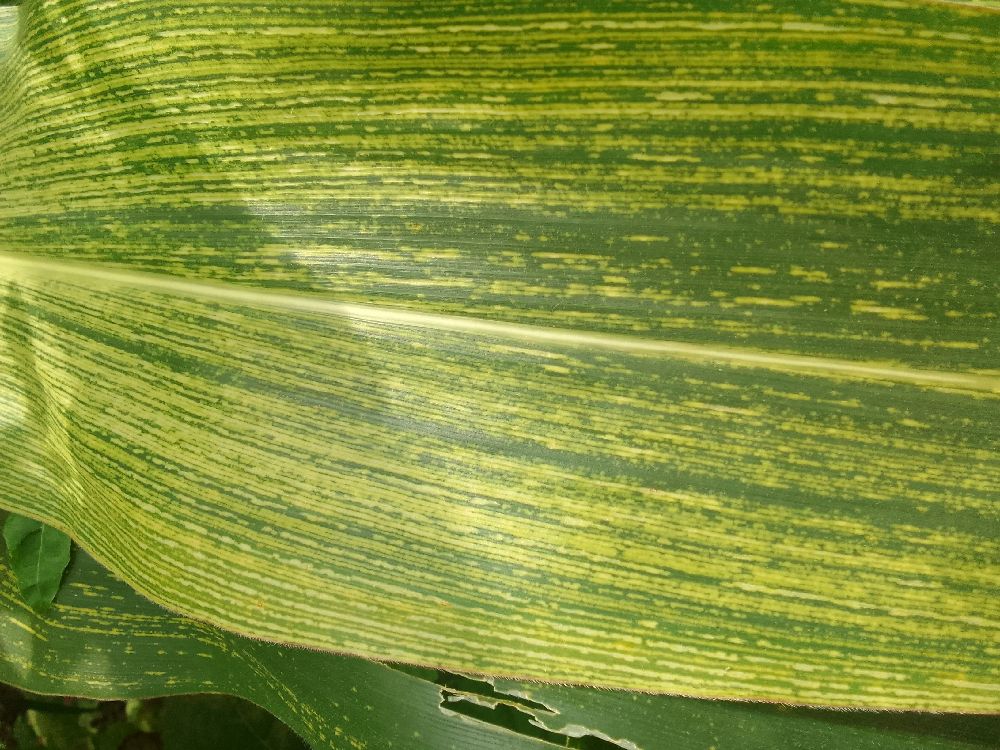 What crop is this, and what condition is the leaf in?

maize, maize streak virus
